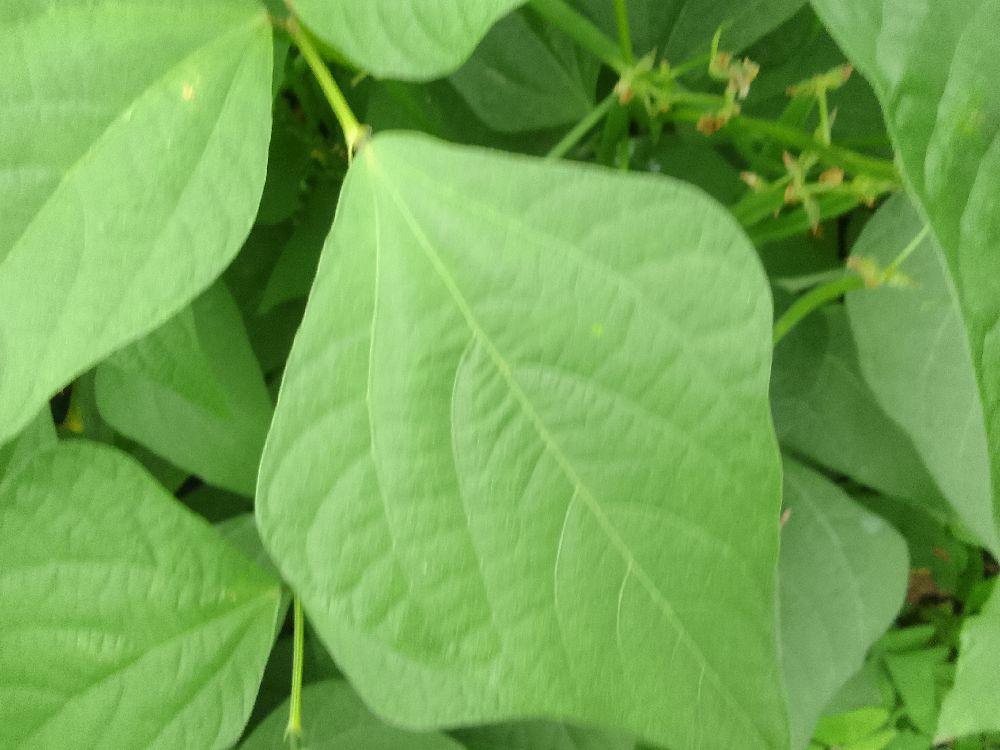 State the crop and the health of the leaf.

common bean, healthy
